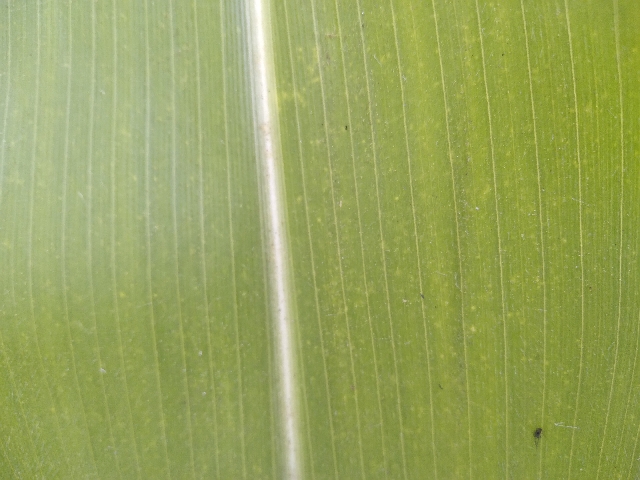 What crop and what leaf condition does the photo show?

maize, healthy
